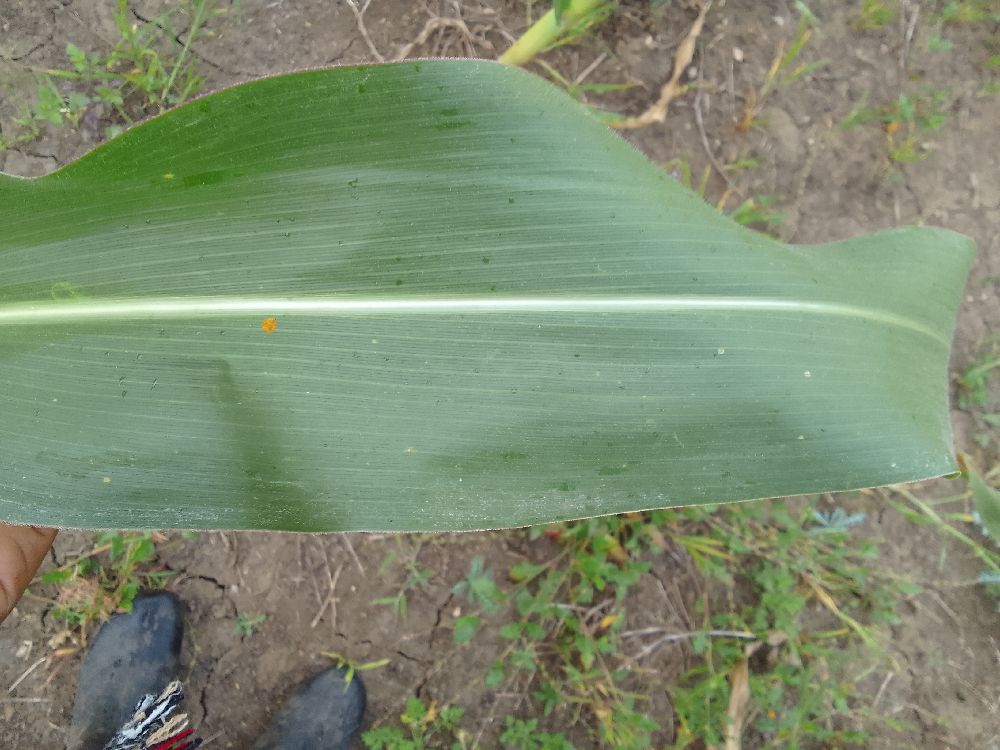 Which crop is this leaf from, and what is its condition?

maize, healthy
